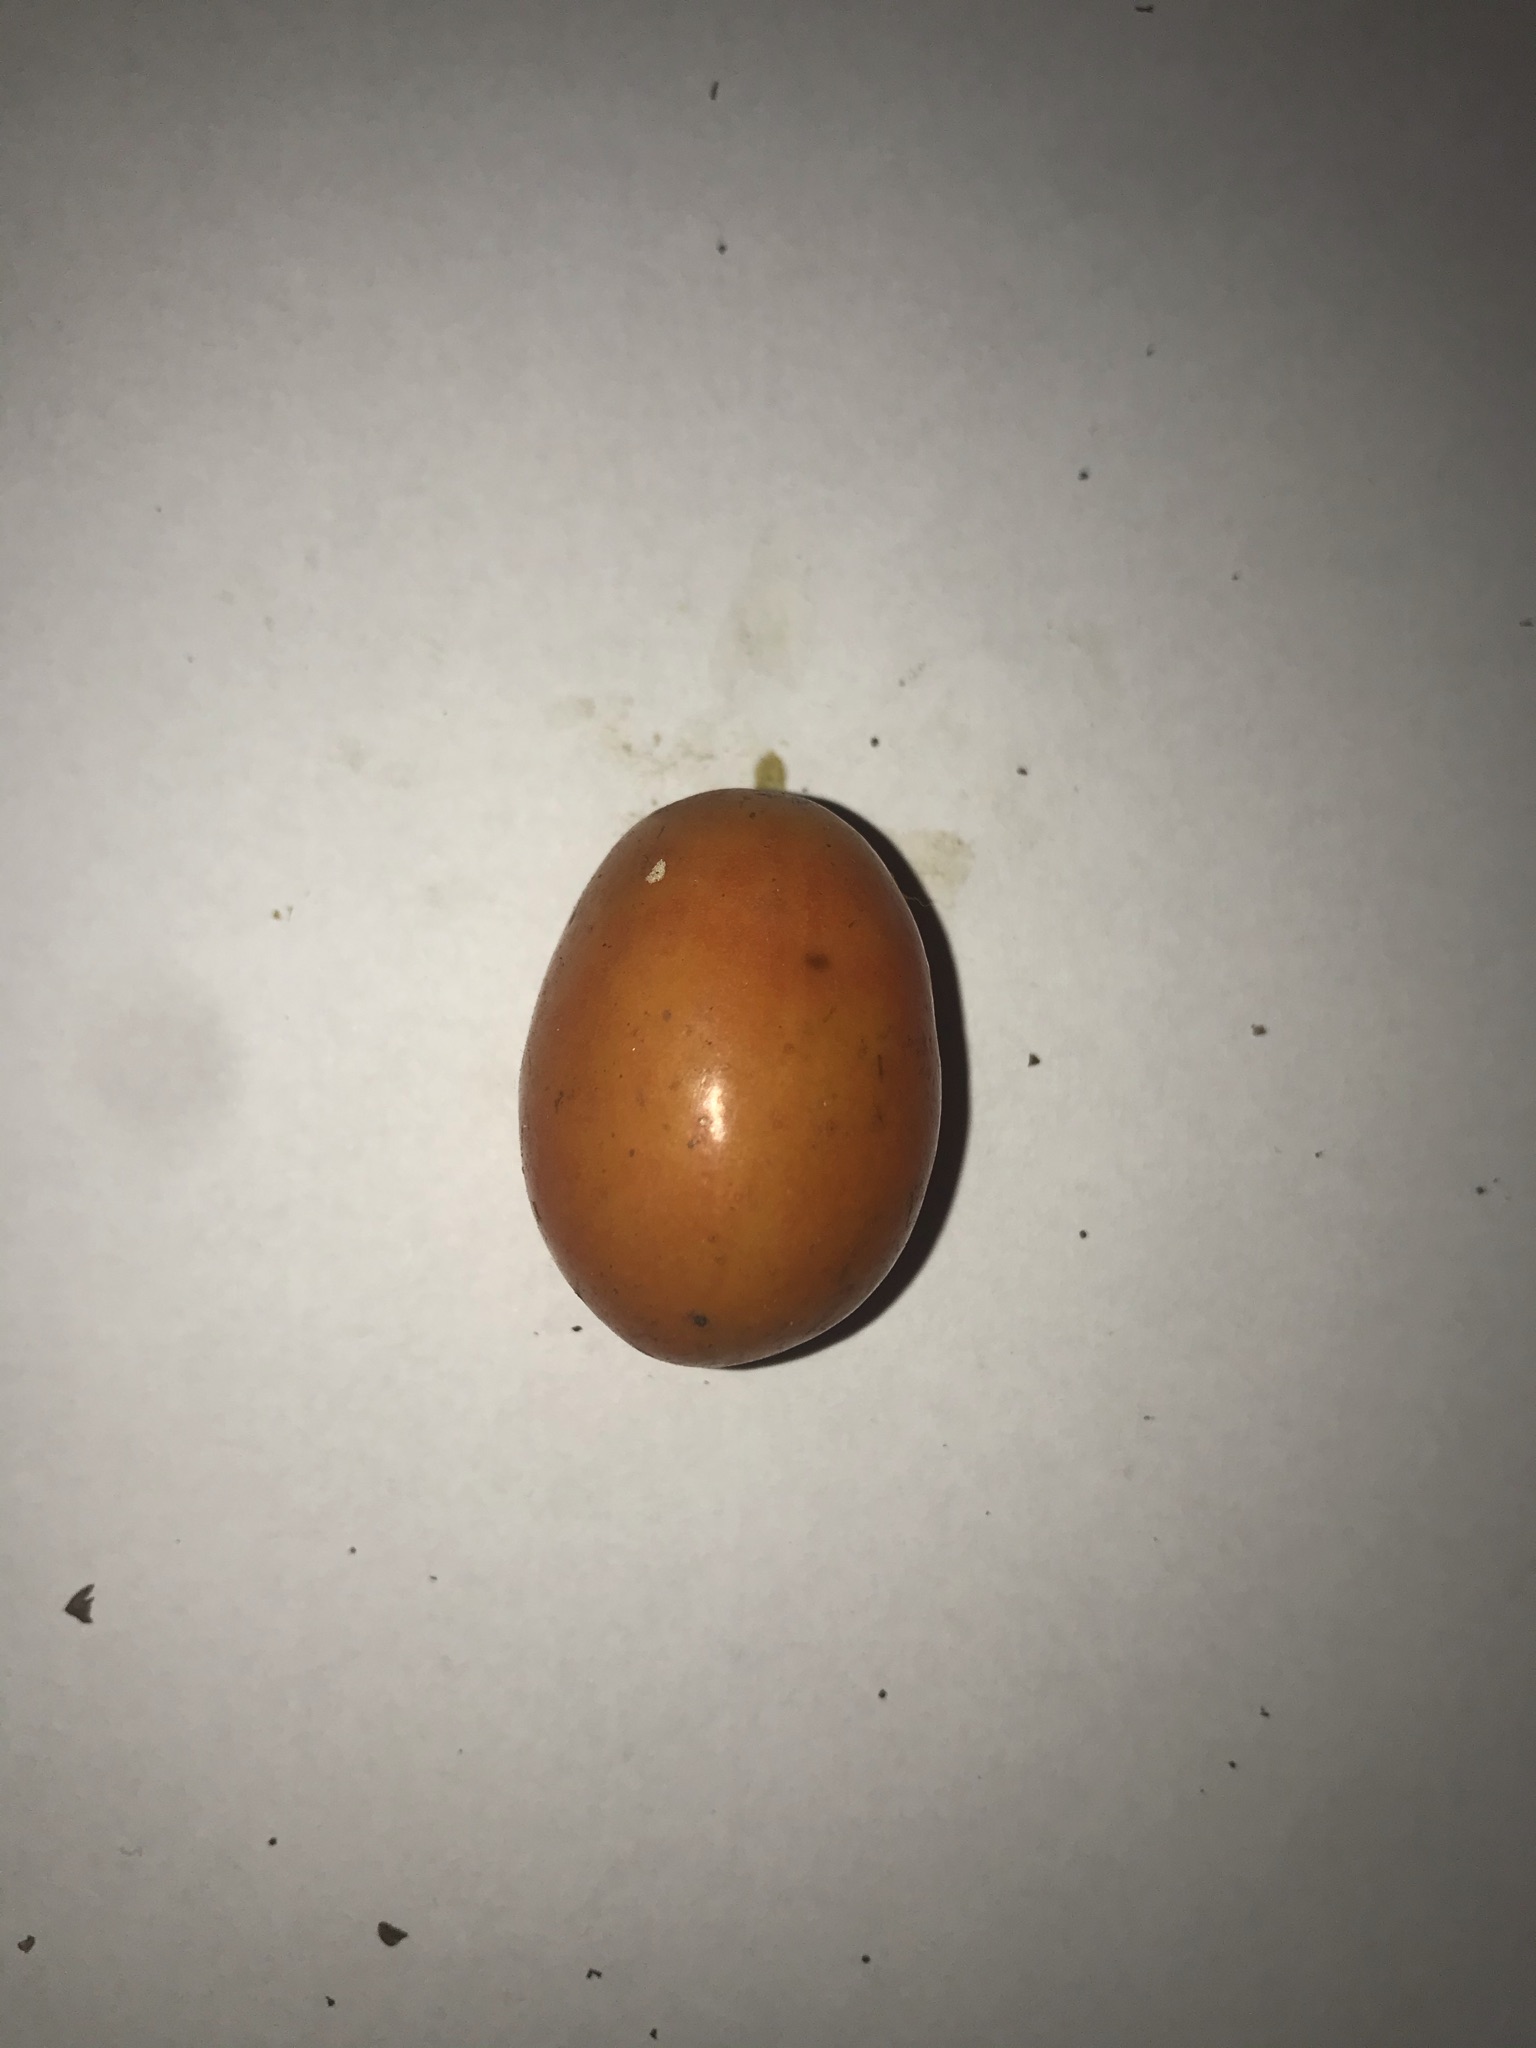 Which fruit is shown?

siriguela
